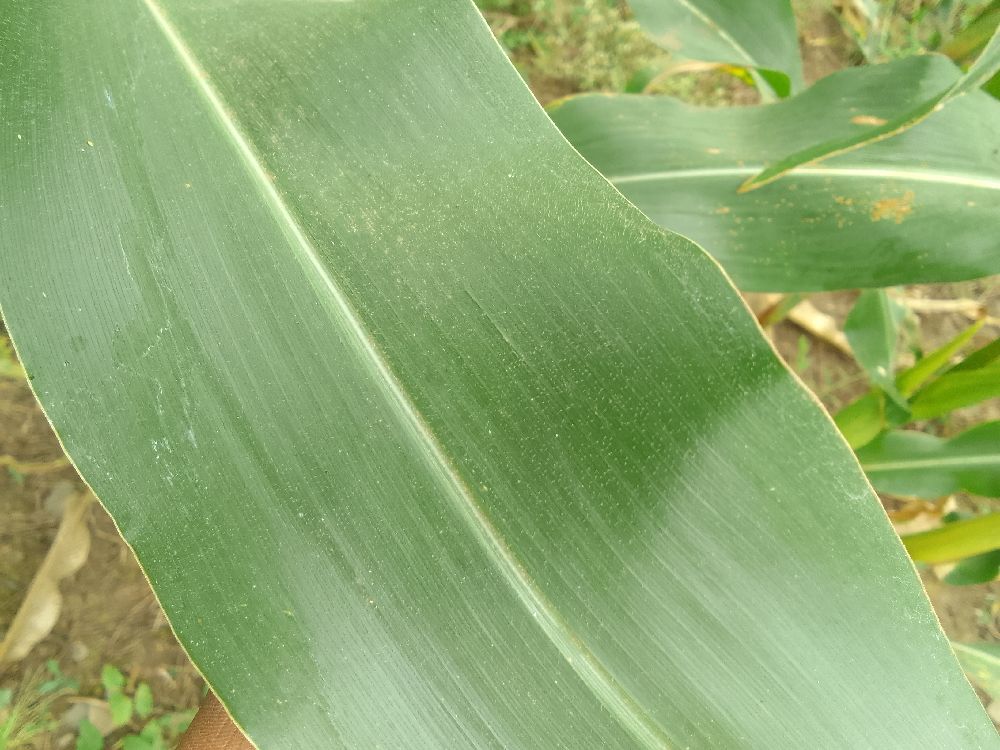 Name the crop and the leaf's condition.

maize, healthy
